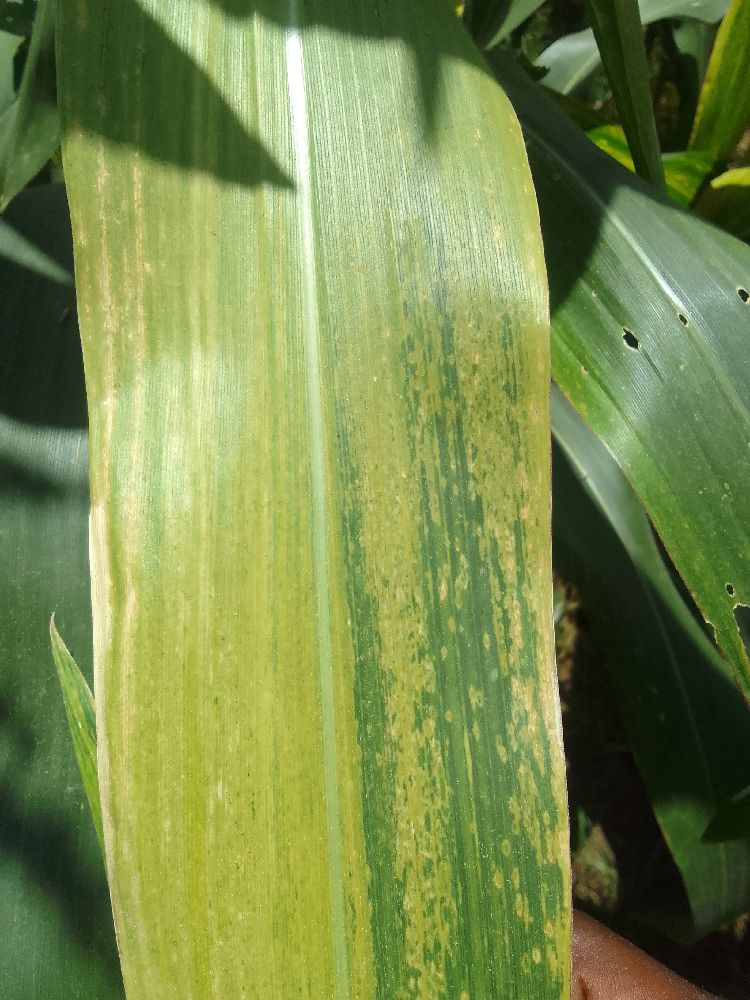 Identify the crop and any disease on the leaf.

maize, maize lethal necrosis
